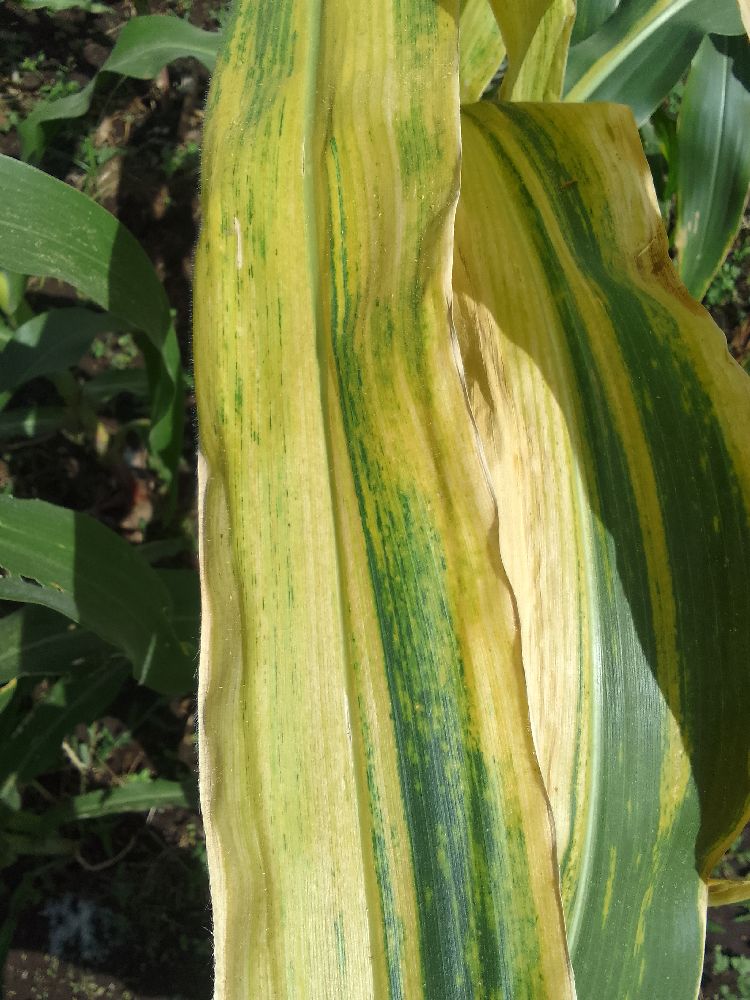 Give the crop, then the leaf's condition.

maize, maize lethal necrosis
